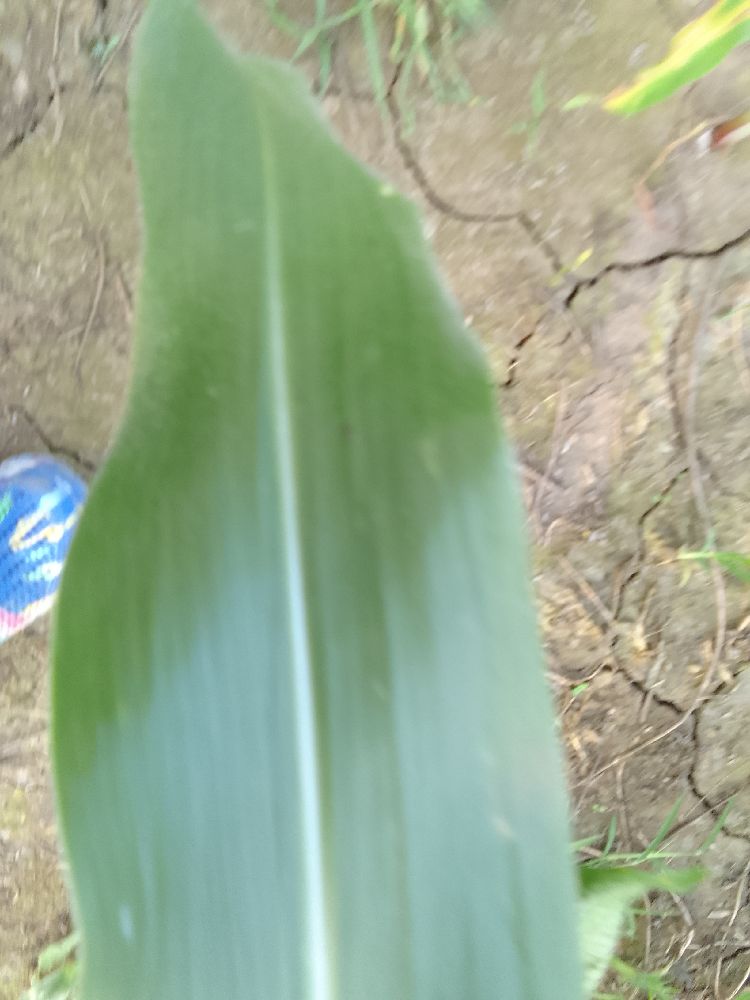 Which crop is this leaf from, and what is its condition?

maize, healthy
